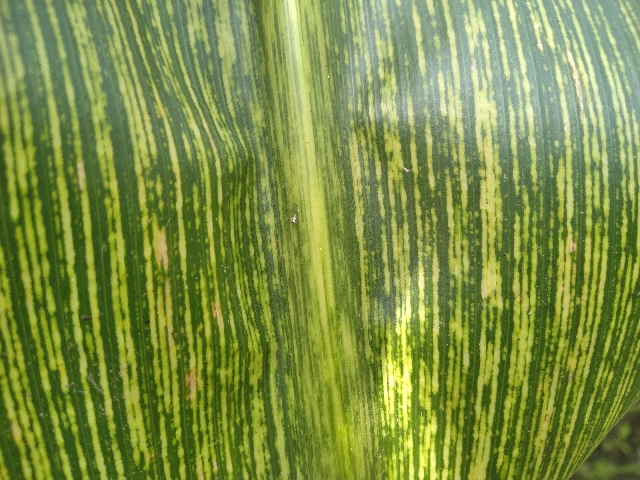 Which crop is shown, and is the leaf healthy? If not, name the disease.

maize, maize streak virus
